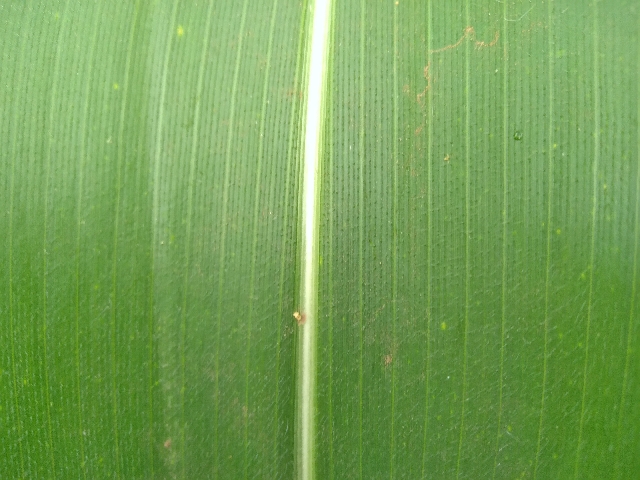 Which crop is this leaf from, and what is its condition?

maize, healthy
